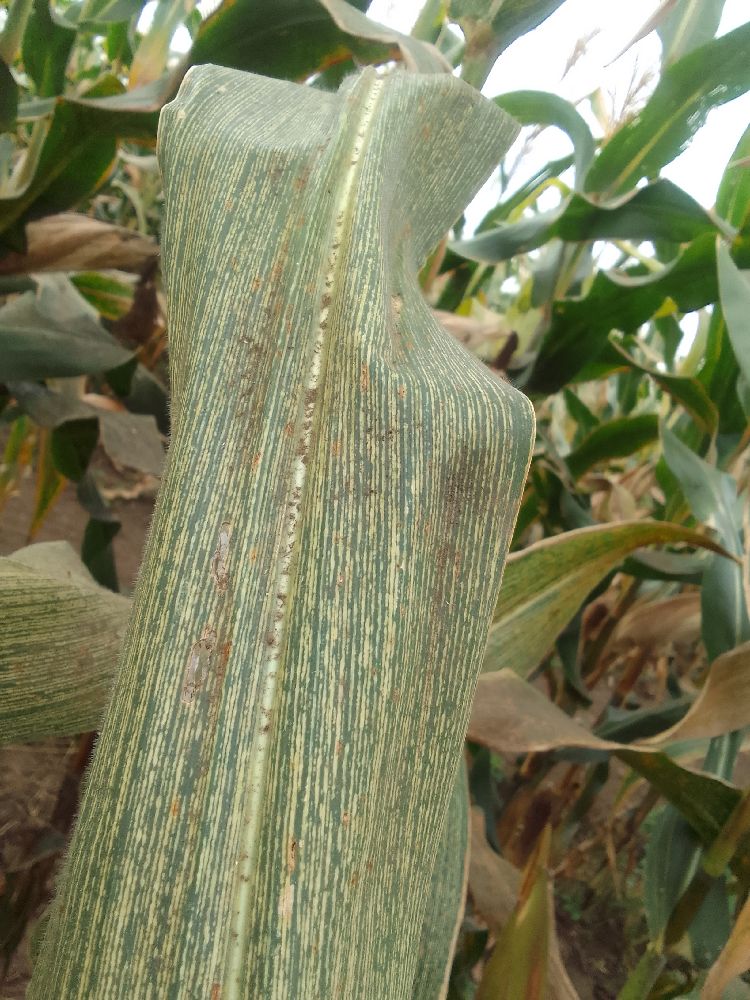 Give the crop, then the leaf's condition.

maize, maize streak virus
